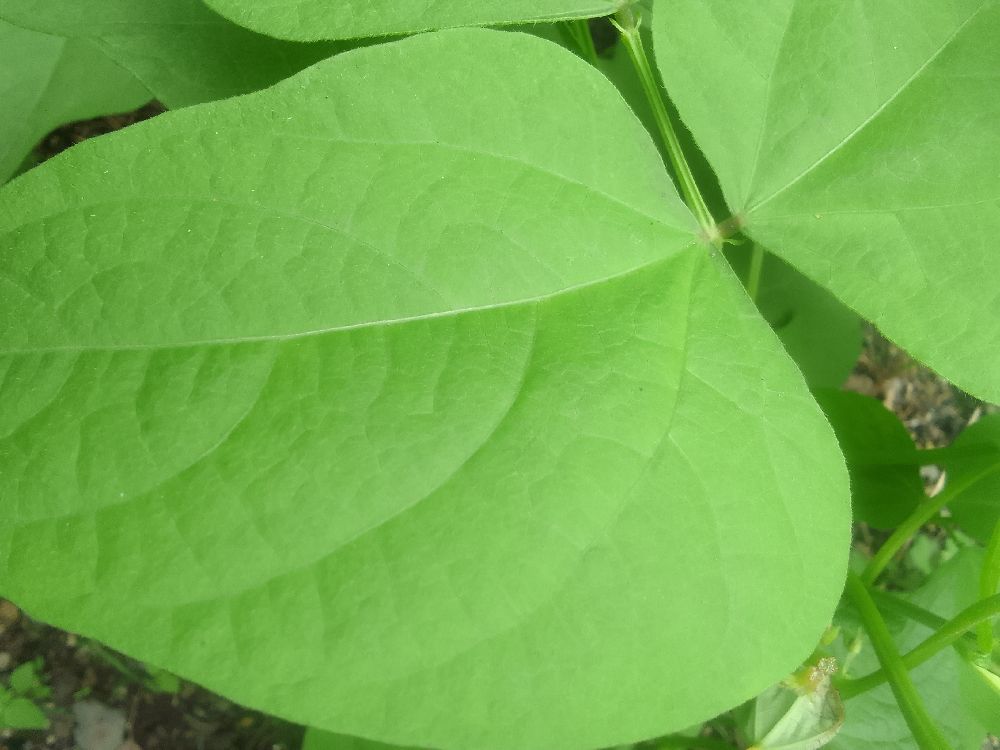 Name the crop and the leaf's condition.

common bean, healthy
